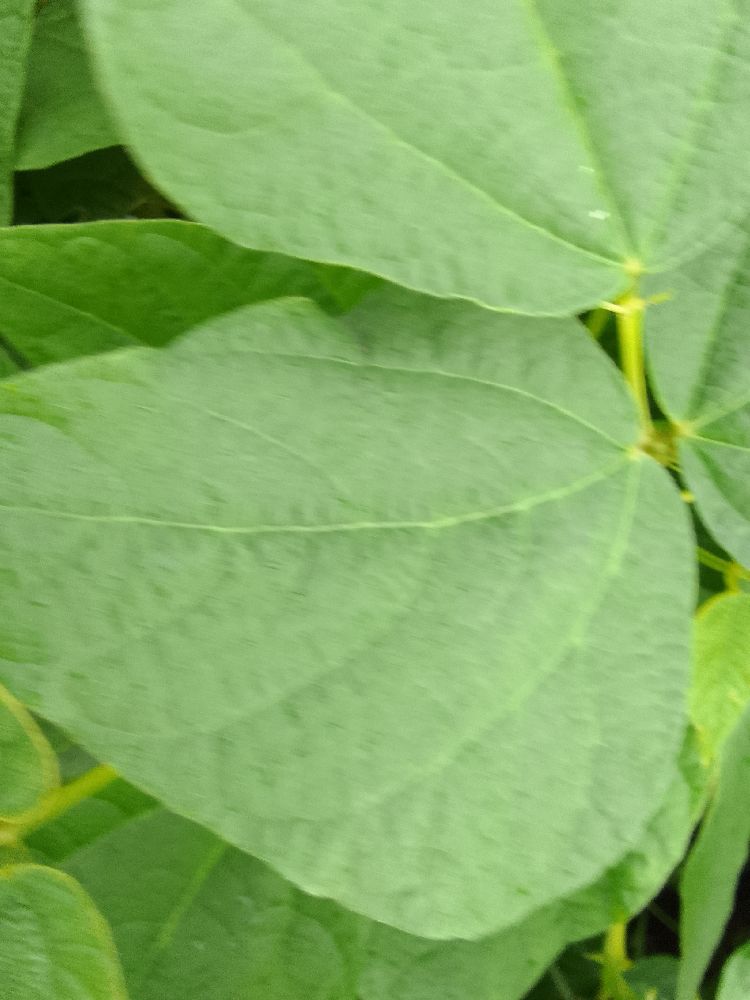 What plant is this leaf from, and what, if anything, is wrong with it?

common bean, healthy
